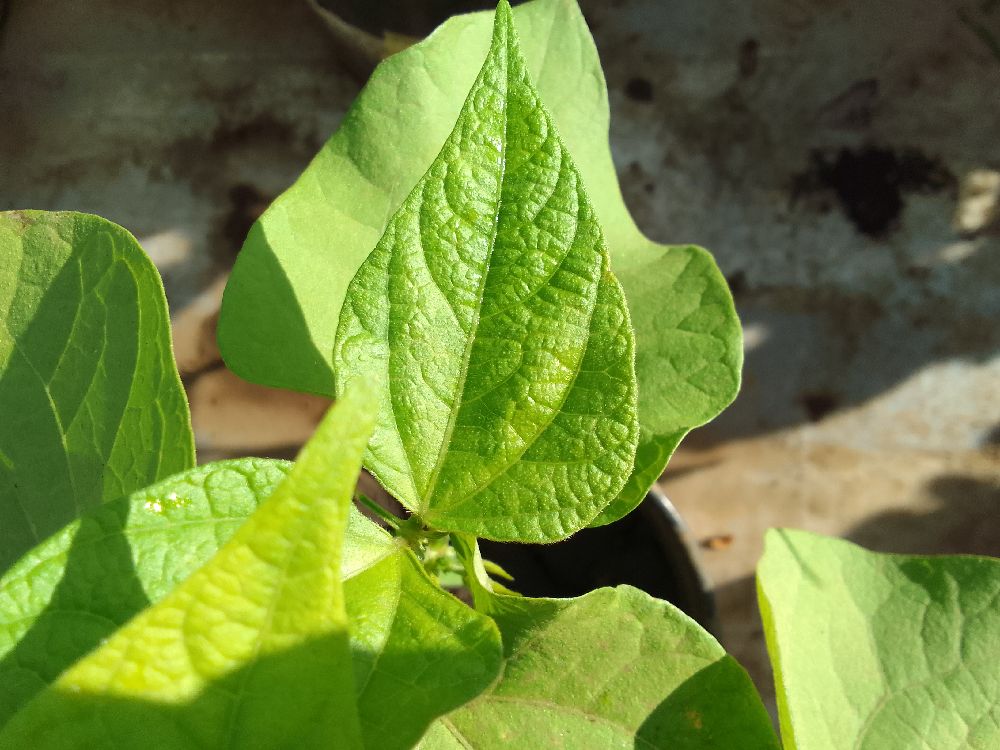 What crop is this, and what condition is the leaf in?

common bean, healthy
